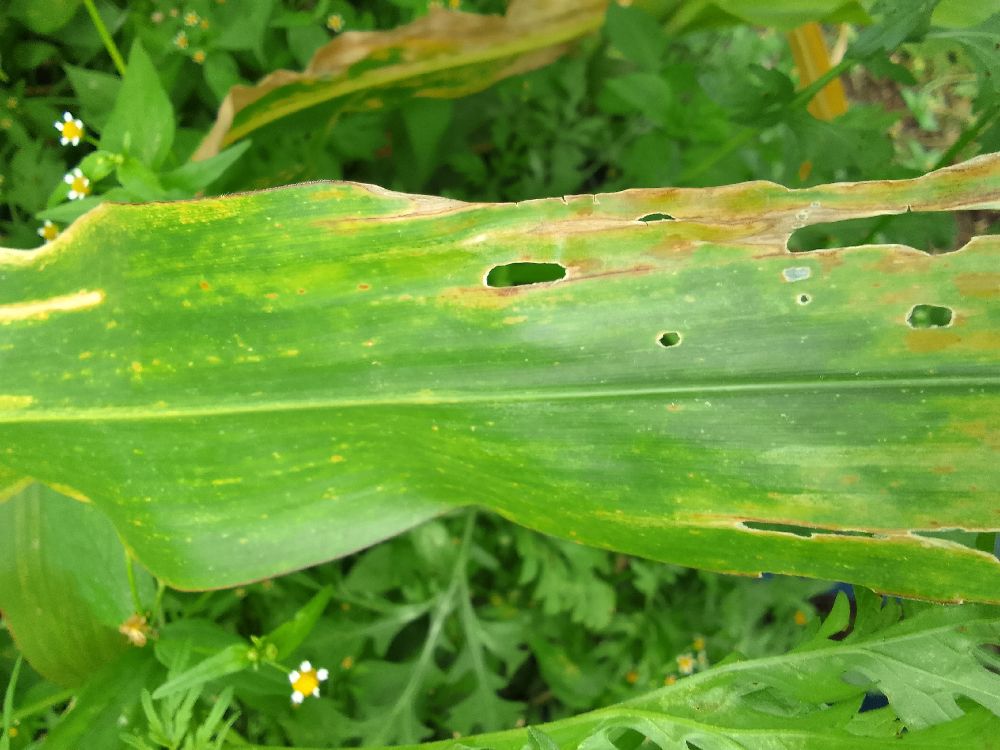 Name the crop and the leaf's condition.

maize, maize lethal necrosis
